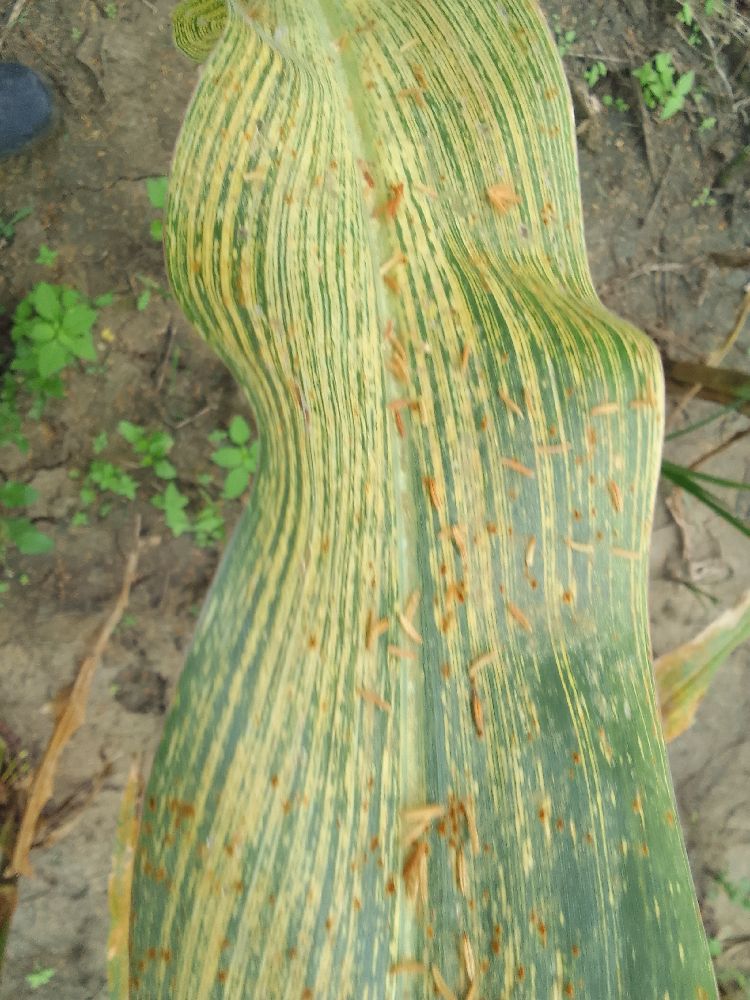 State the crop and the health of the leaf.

maize, maize streak virus
